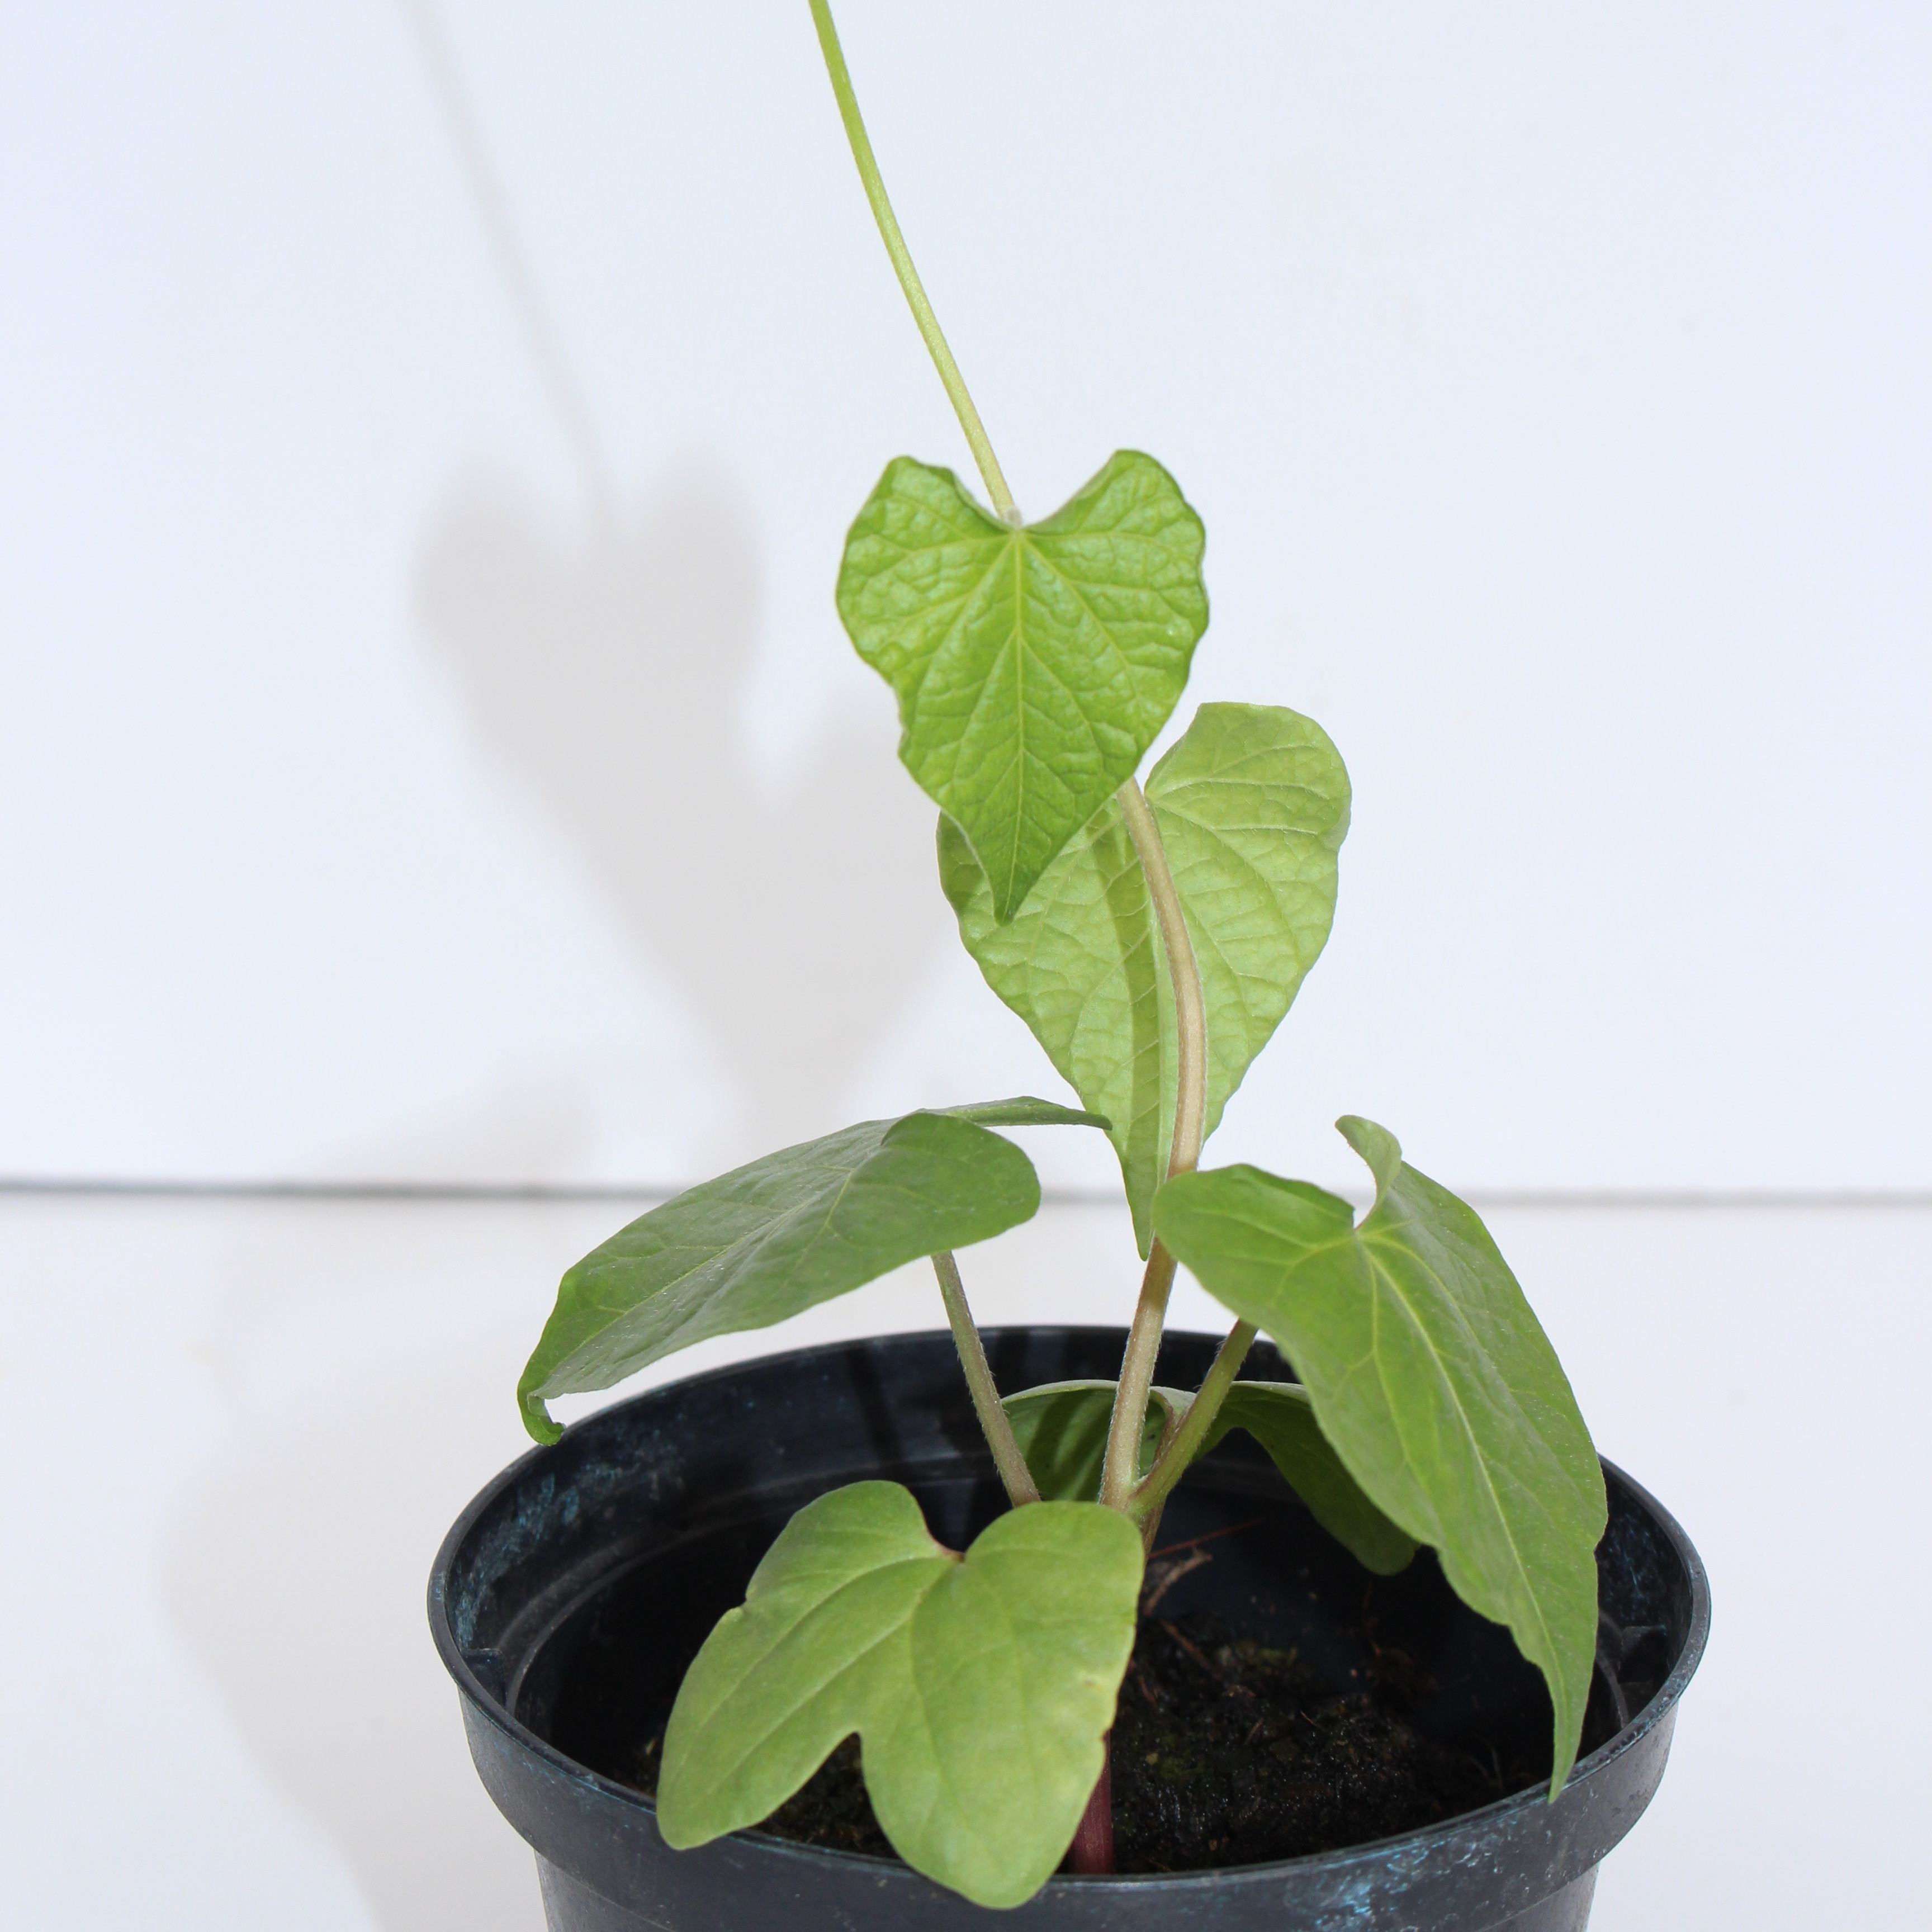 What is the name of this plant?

Convolvulus arvensis
